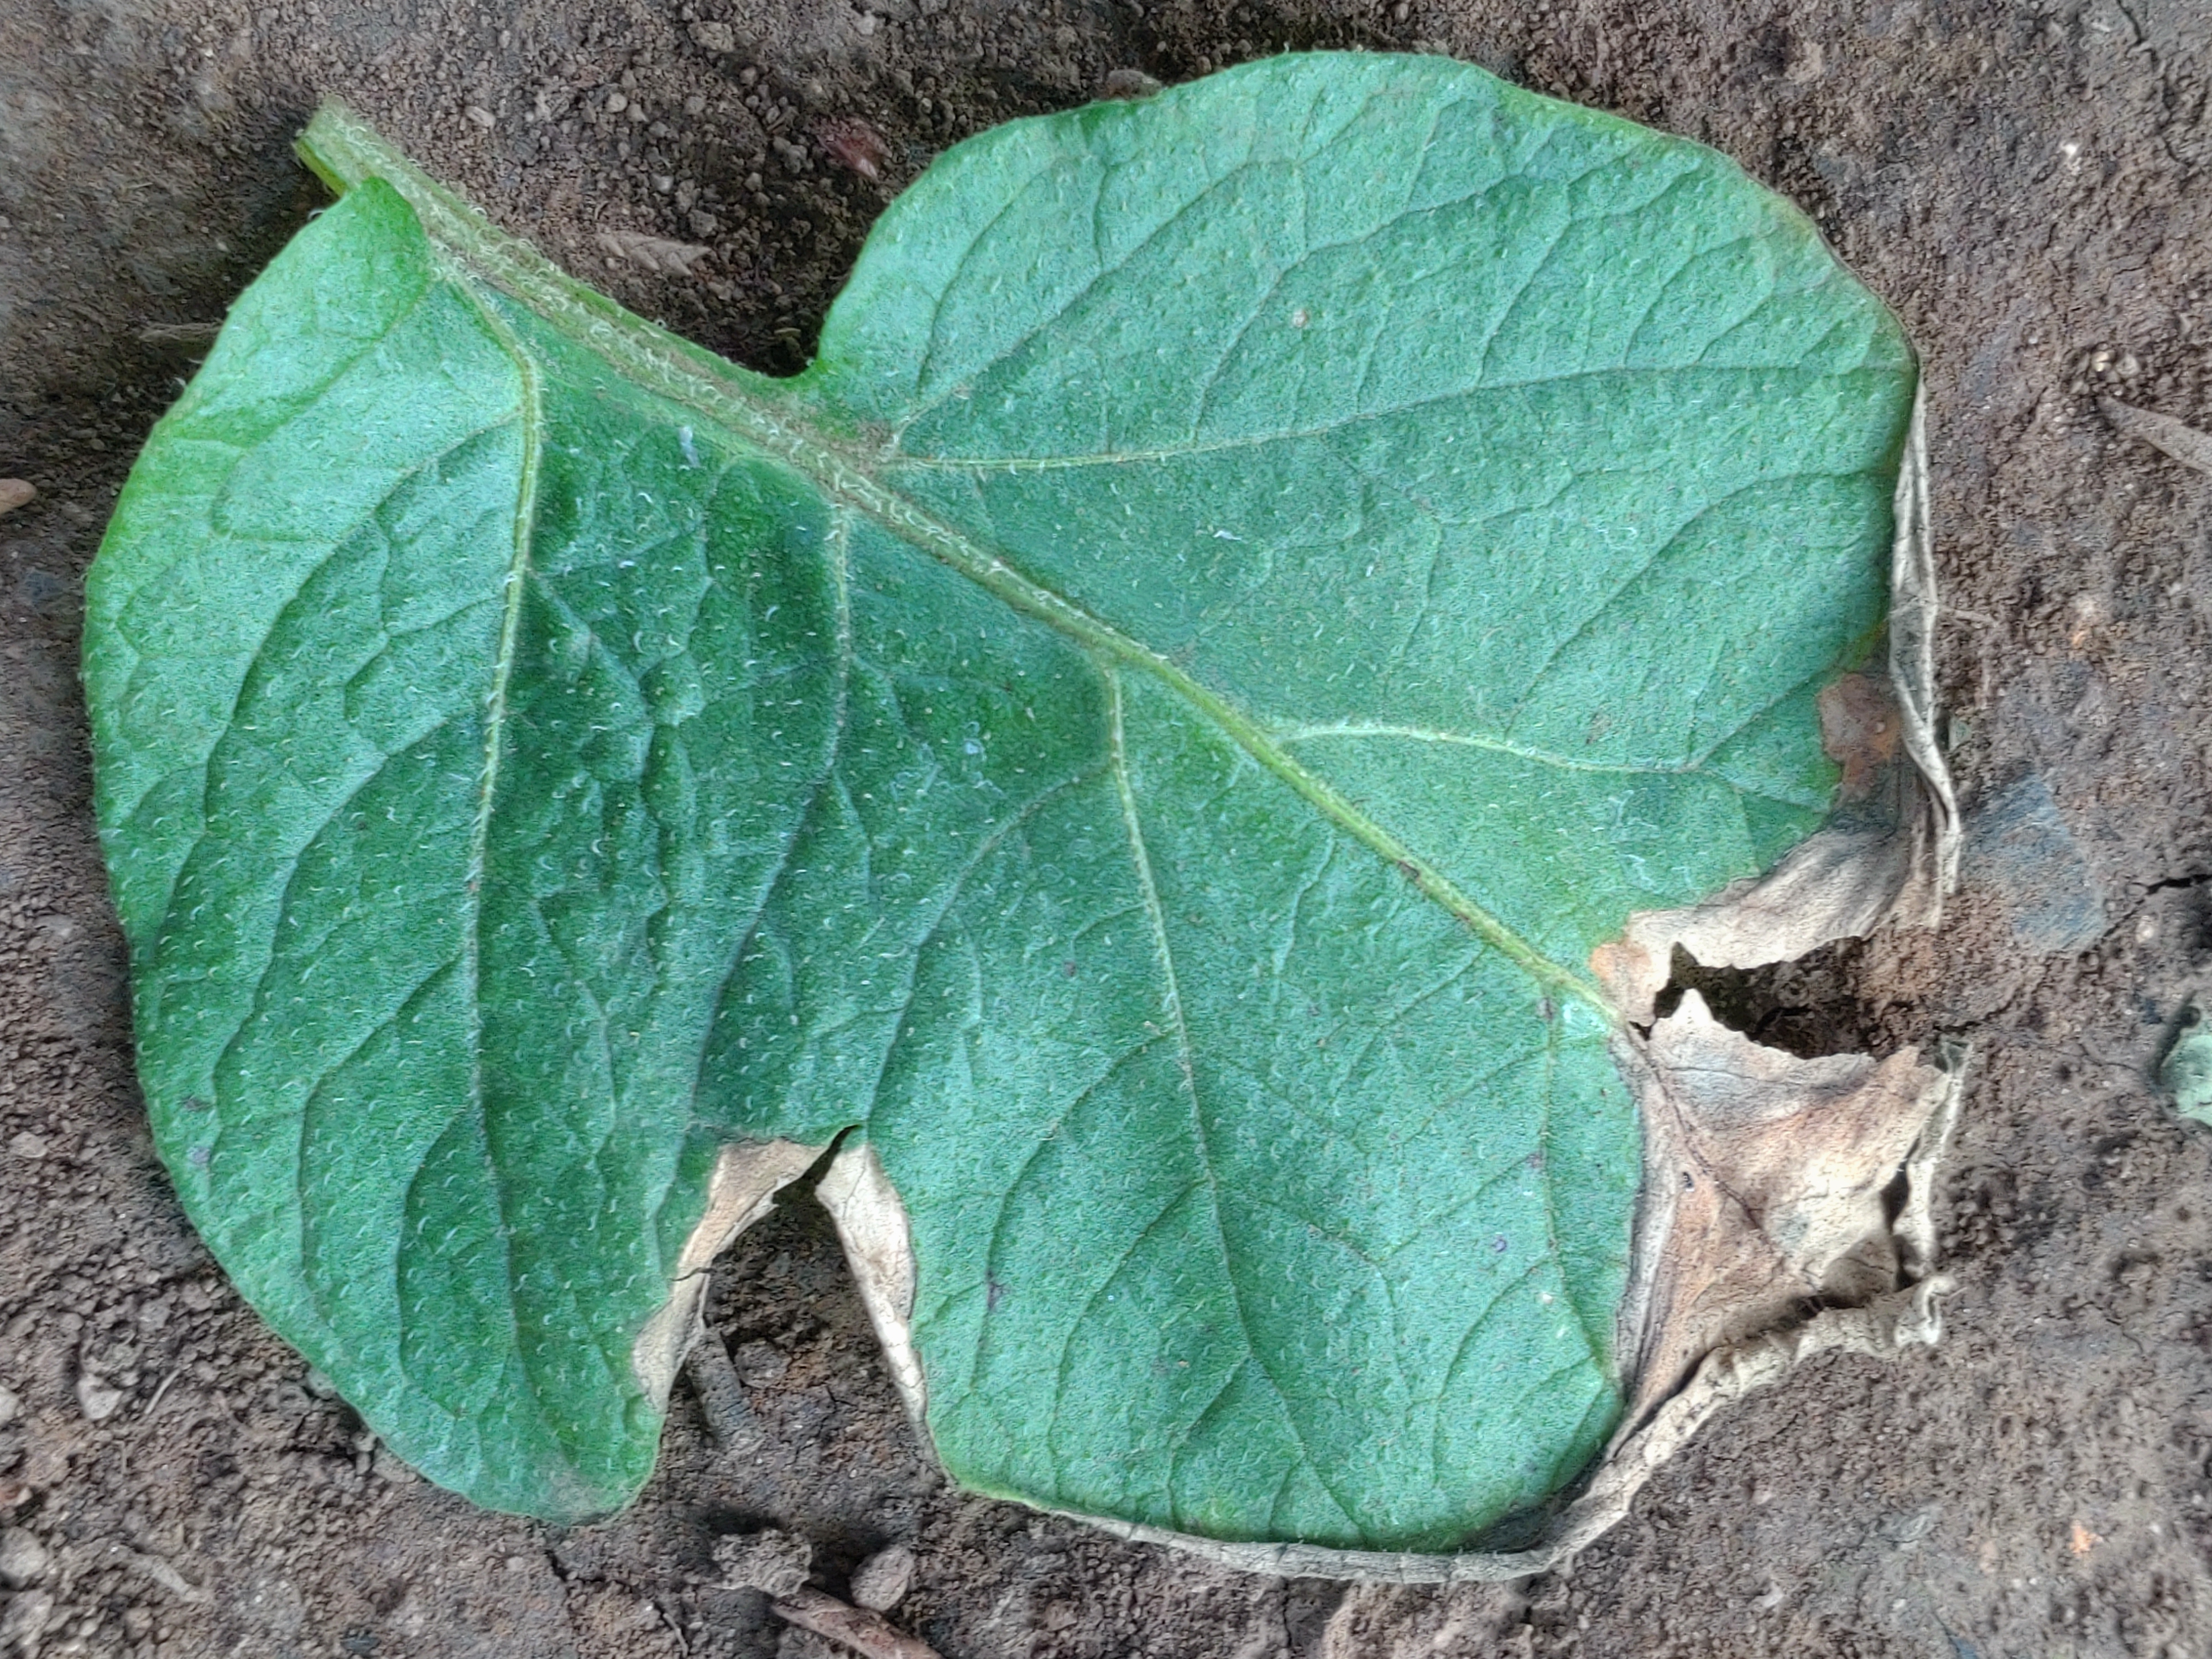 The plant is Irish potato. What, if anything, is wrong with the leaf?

early blight
